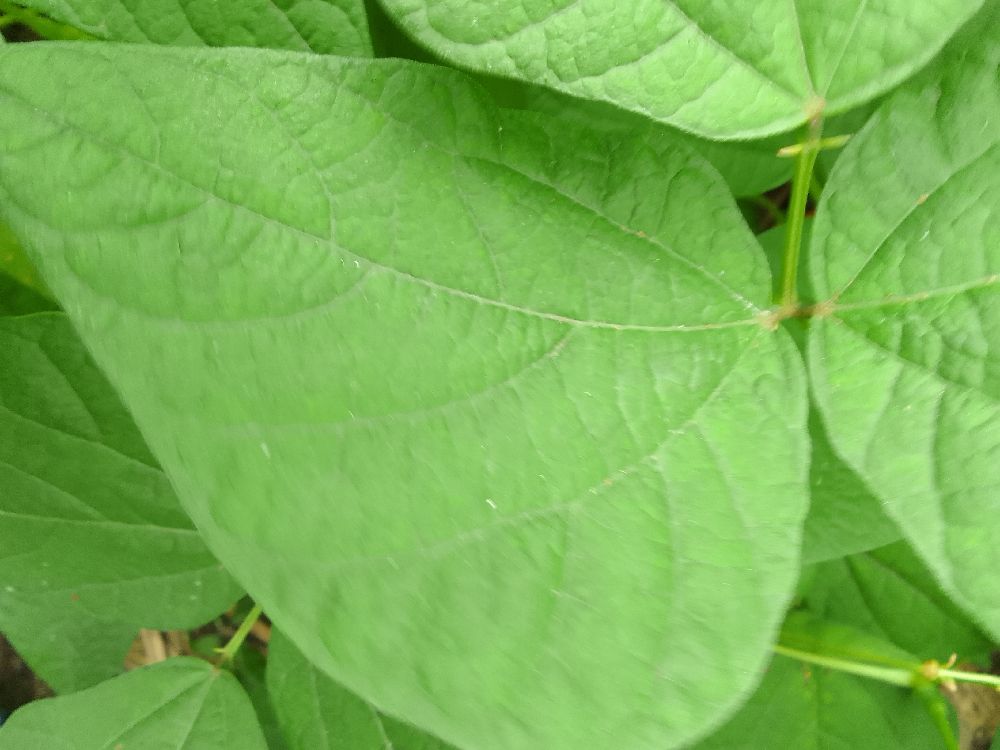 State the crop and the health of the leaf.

common bean, healthy
